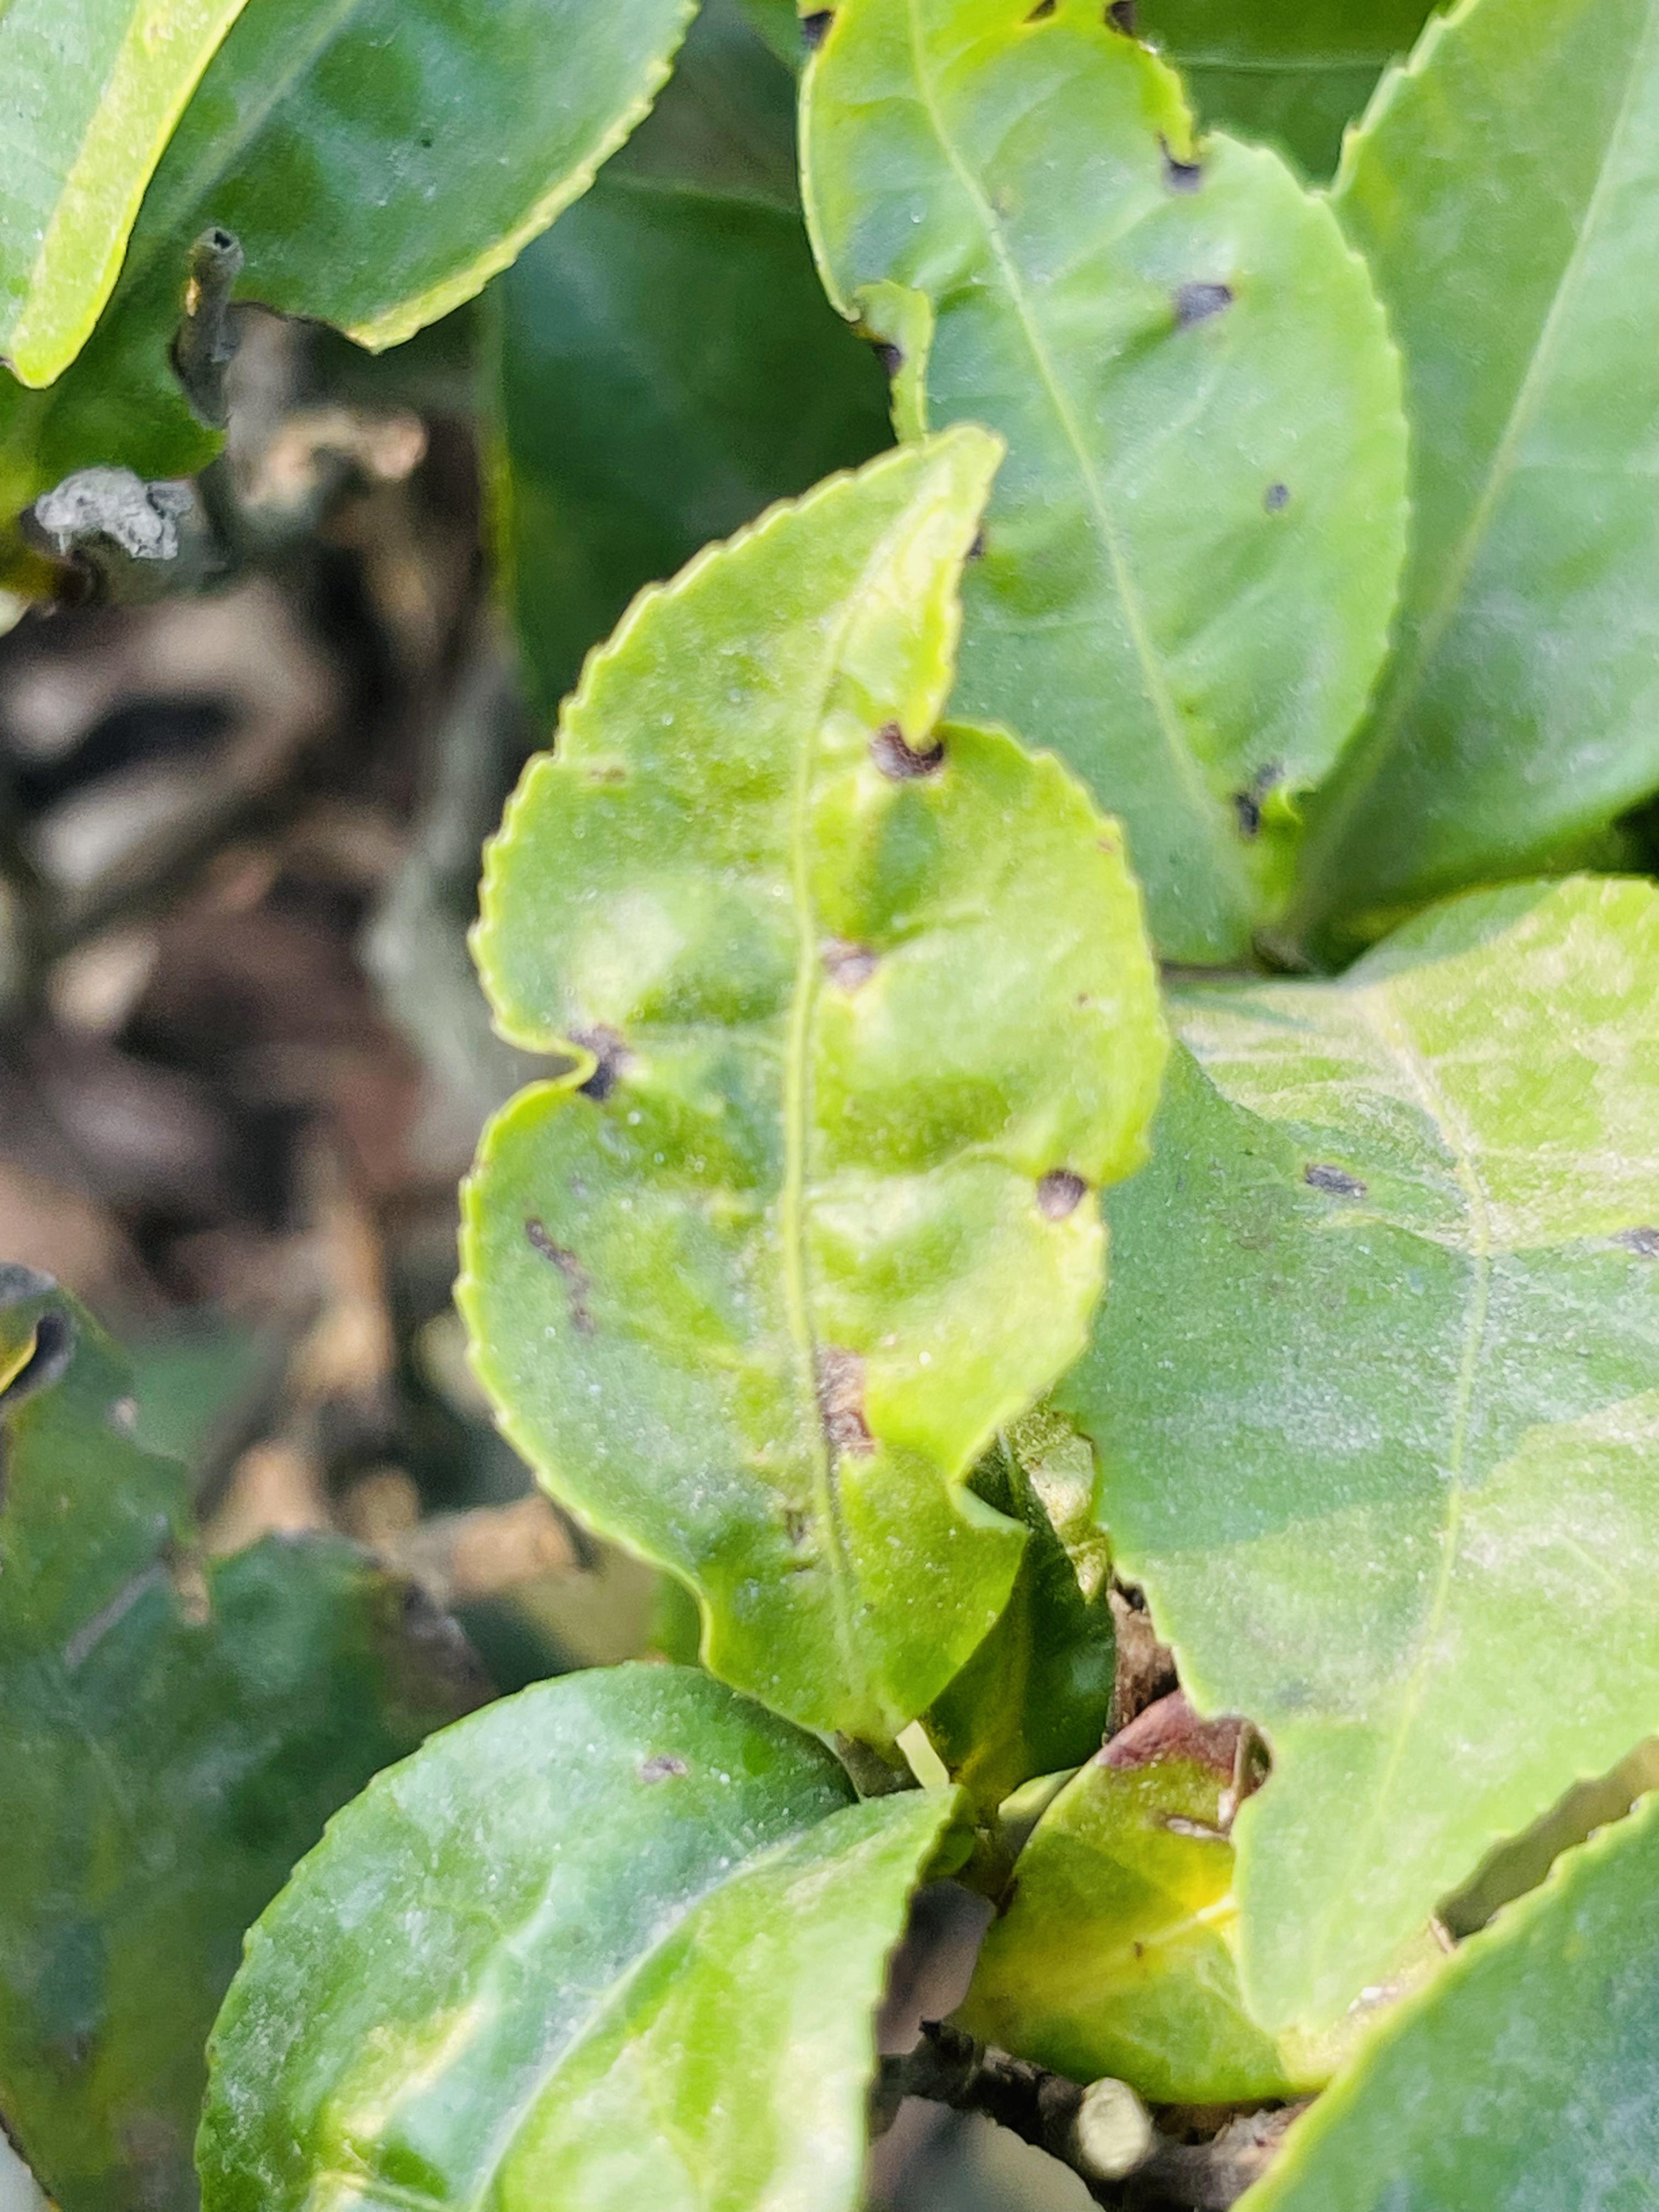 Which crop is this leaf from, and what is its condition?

tea, helopeltis
